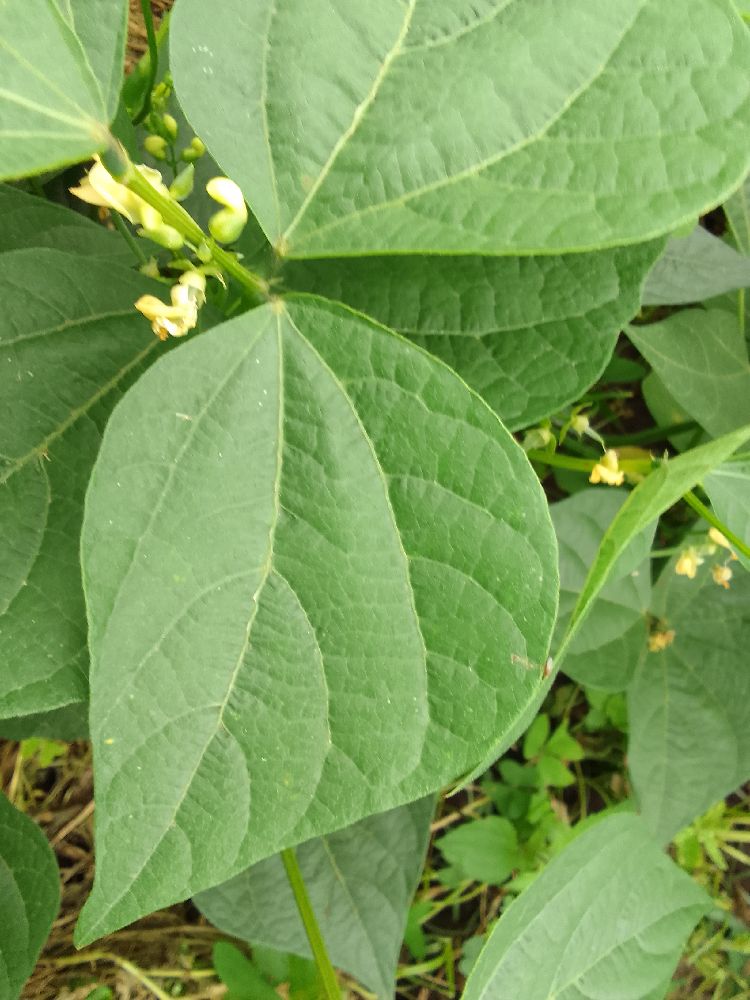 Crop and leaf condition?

common bean, healthy
